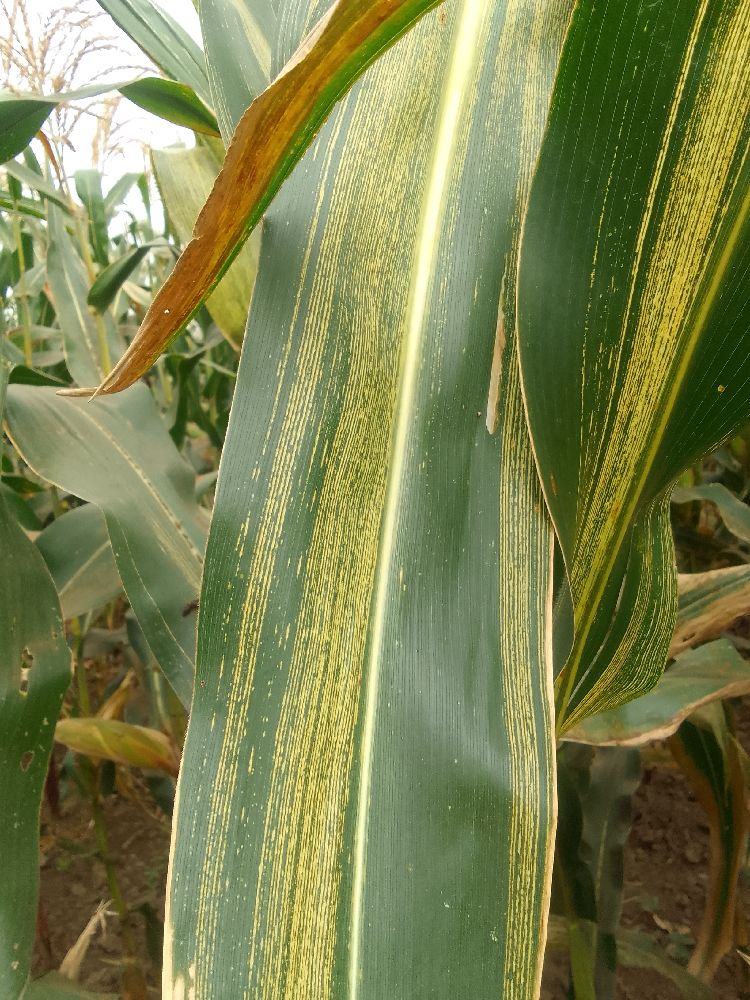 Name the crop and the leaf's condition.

maize, maize streak virus
